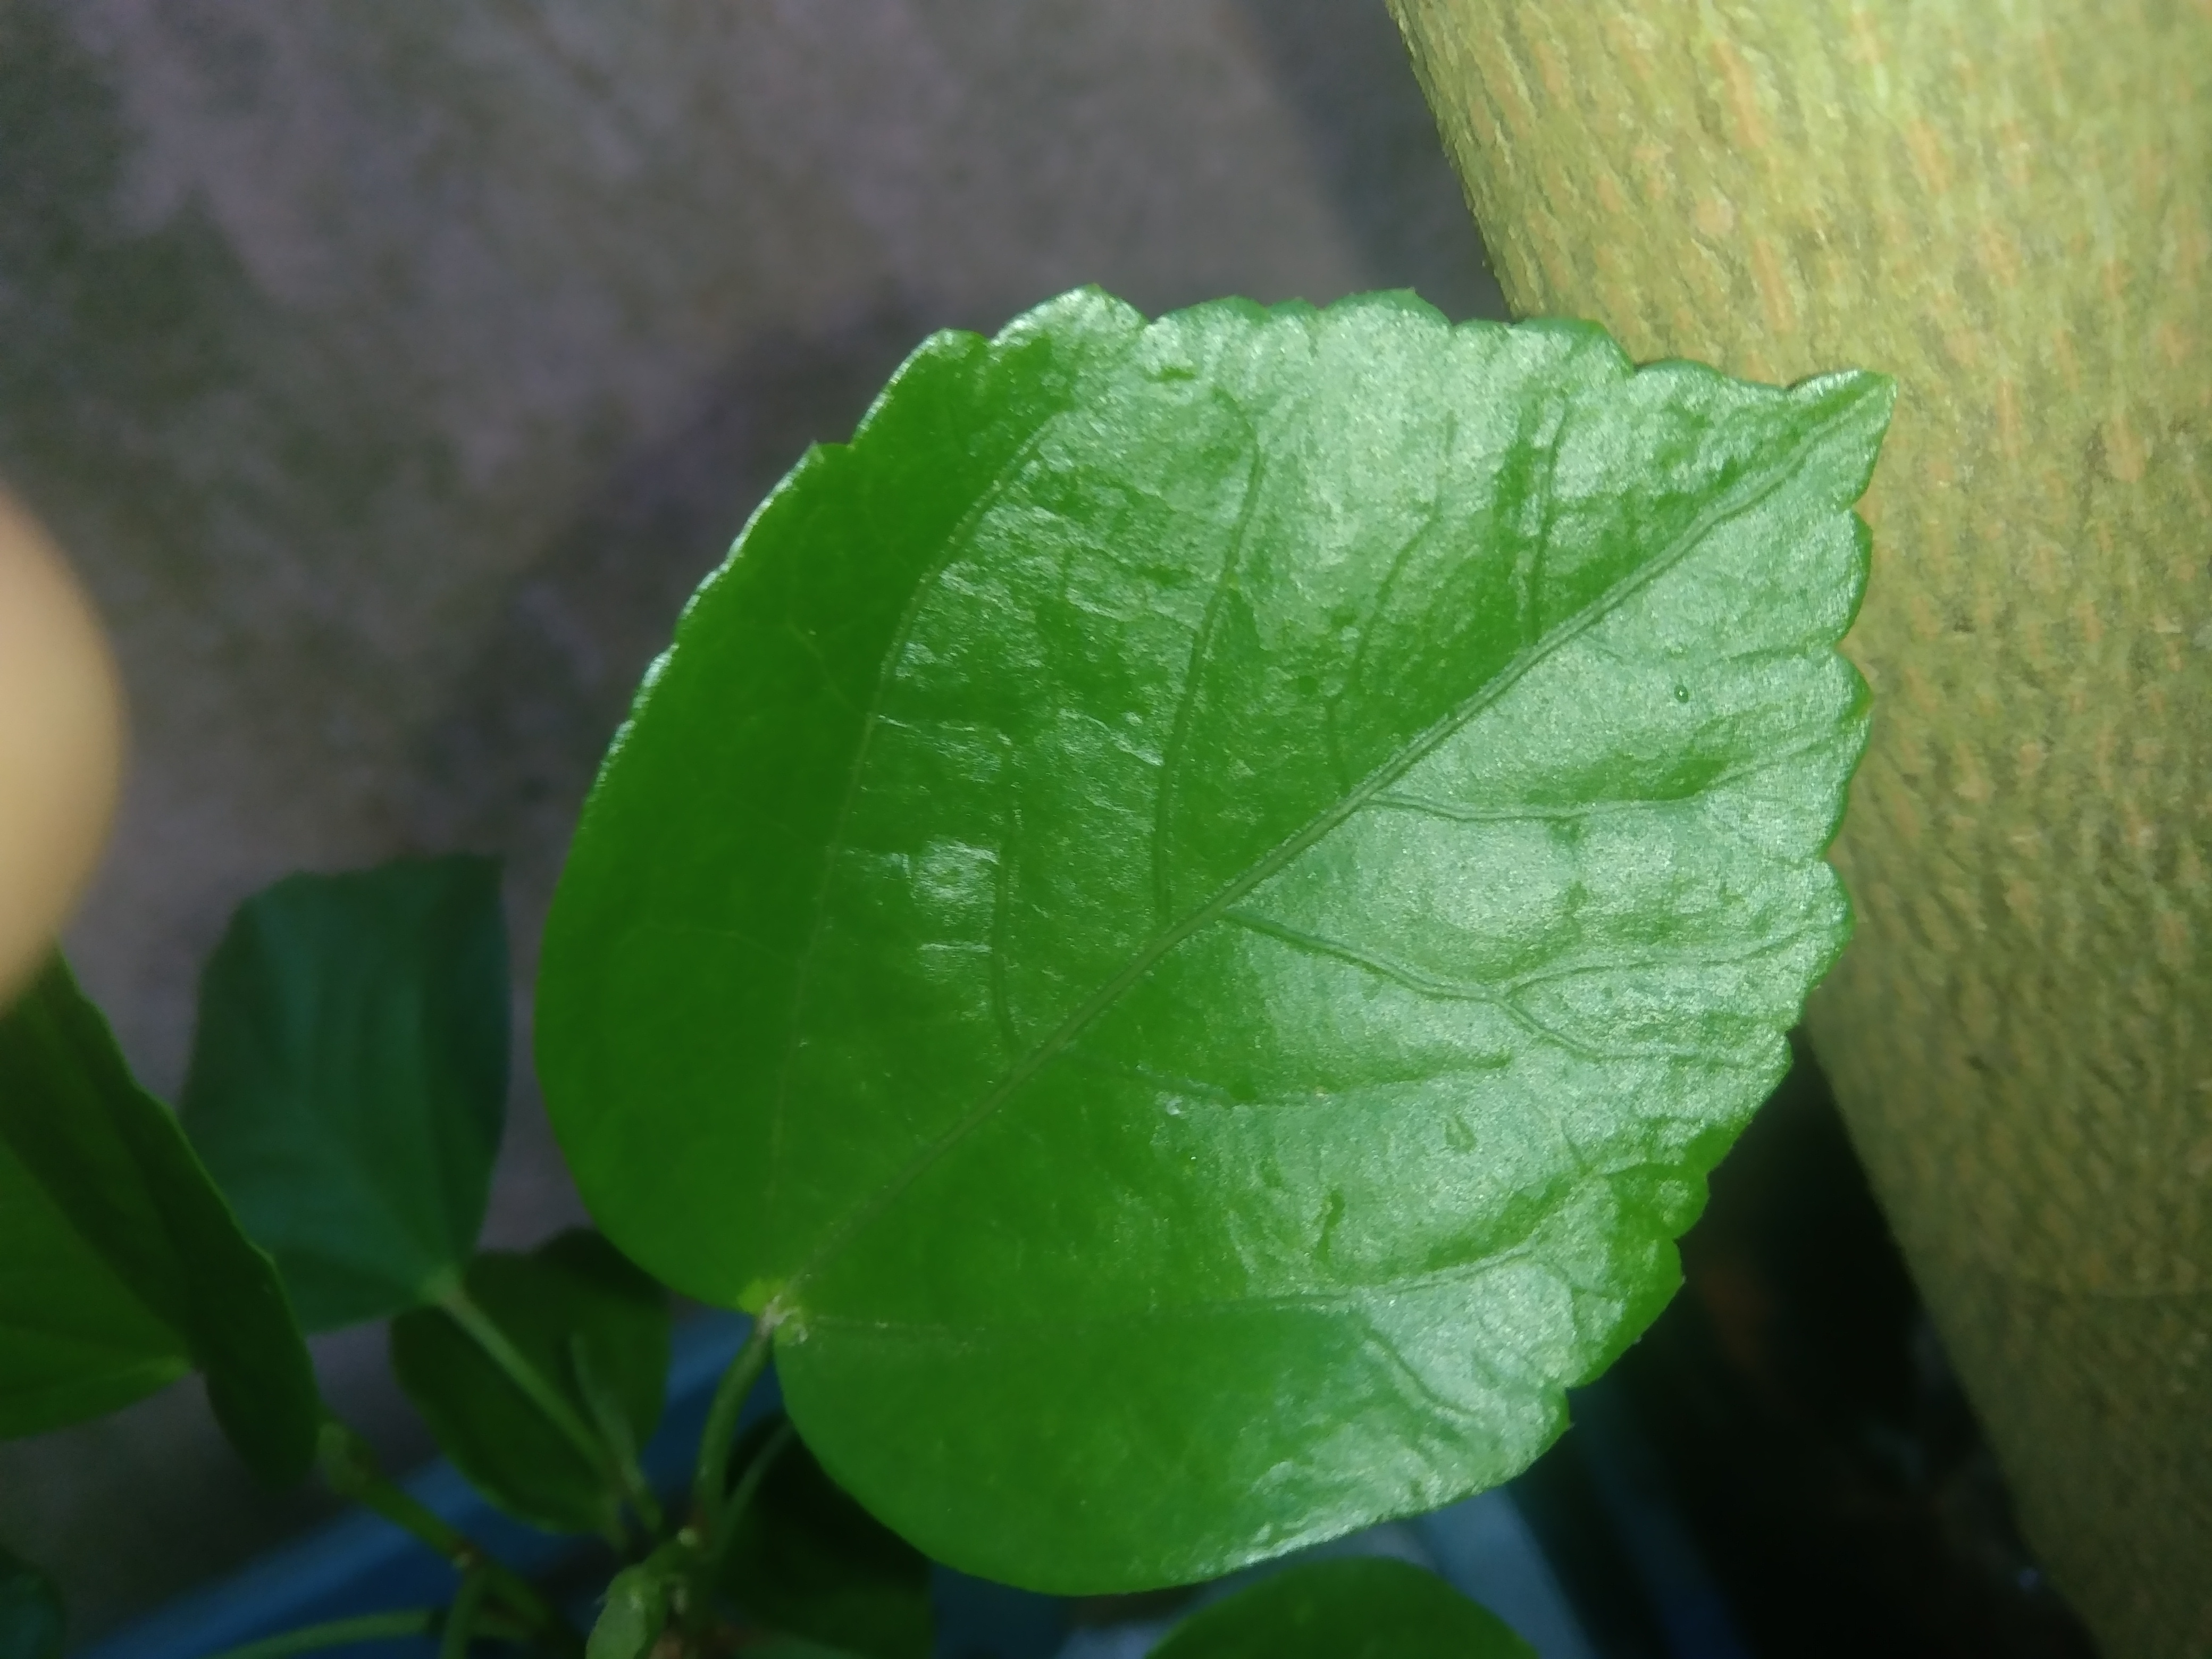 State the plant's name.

hibiscus
